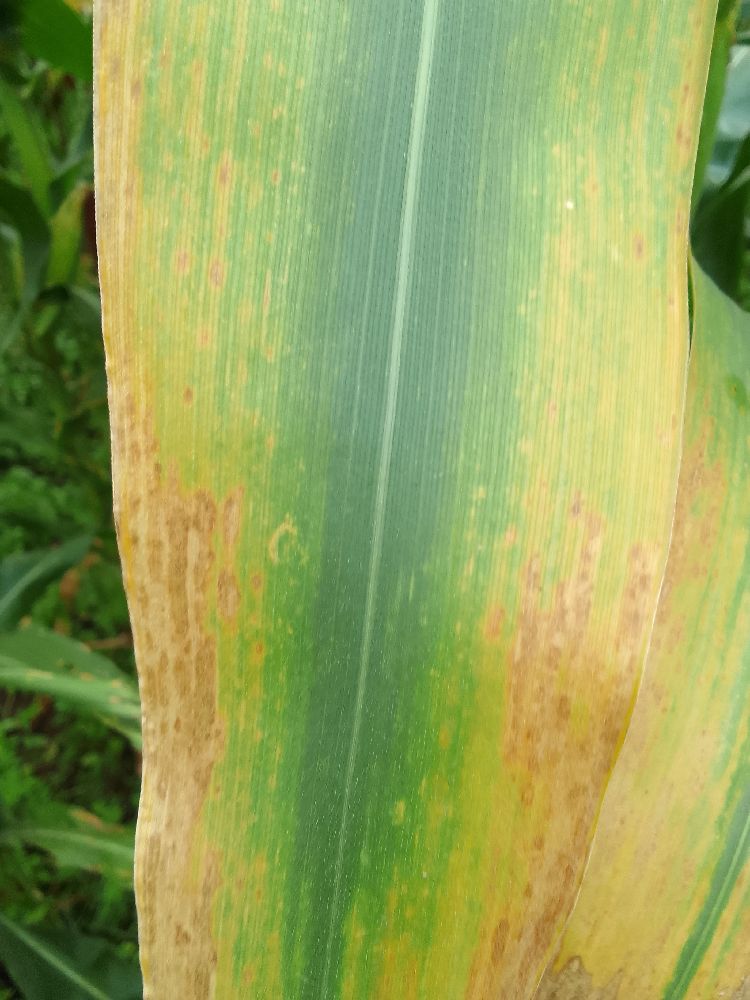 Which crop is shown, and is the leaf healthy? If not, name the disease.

maize, maize lethal necrosis
